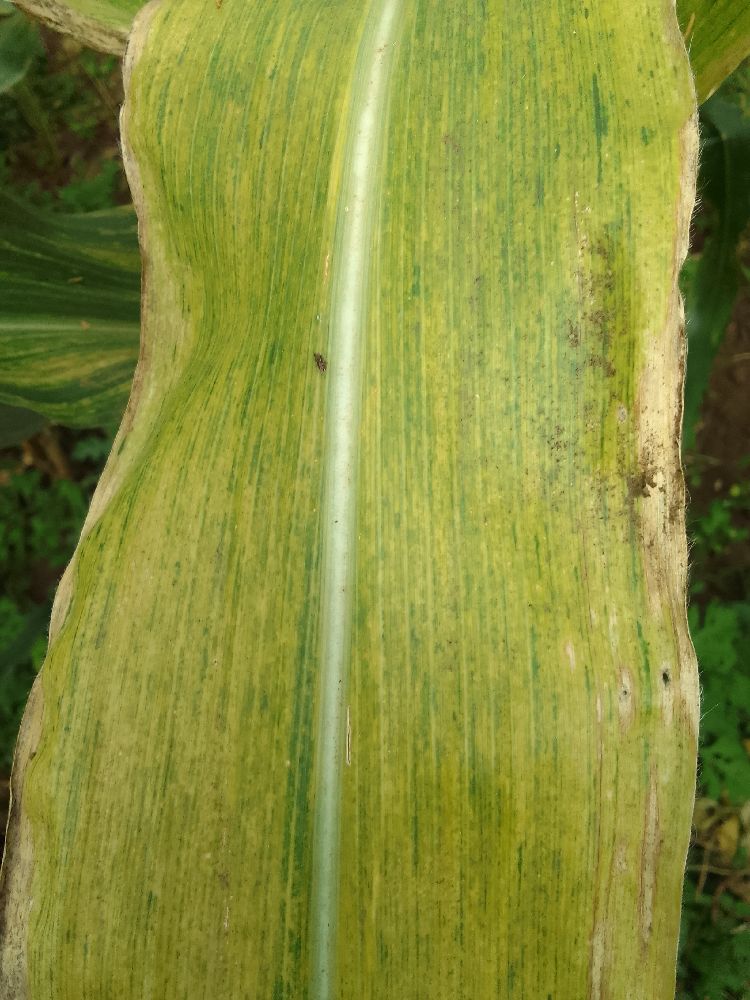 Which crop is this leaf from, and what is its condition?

maize, maize lethal necrosis
